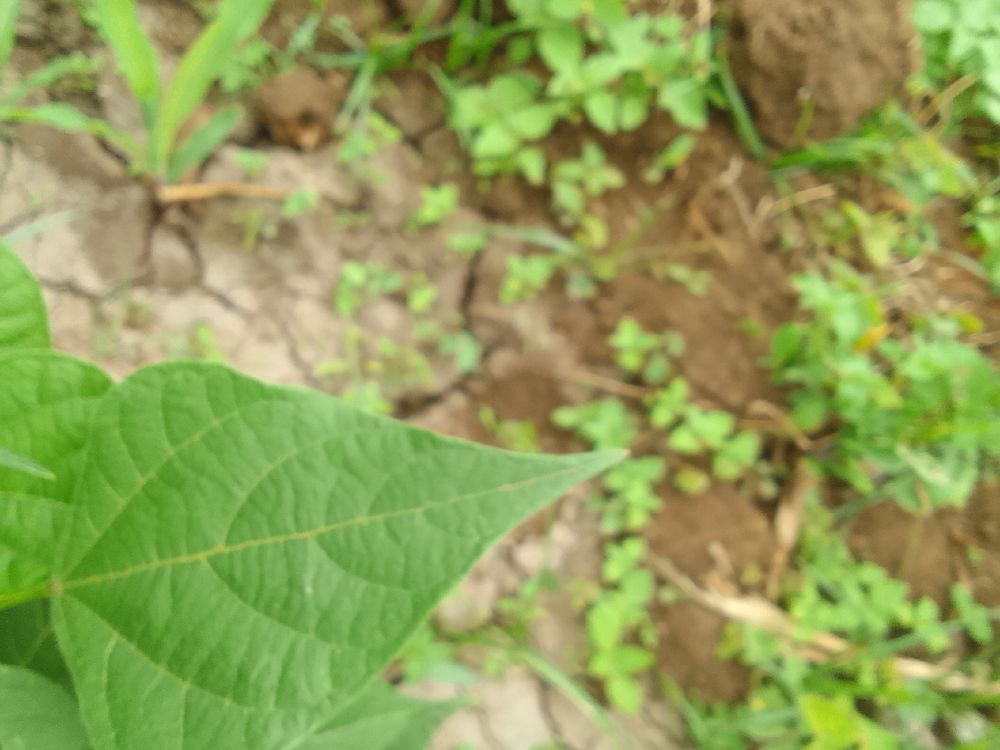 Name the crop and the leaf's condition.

common bean, healthy
